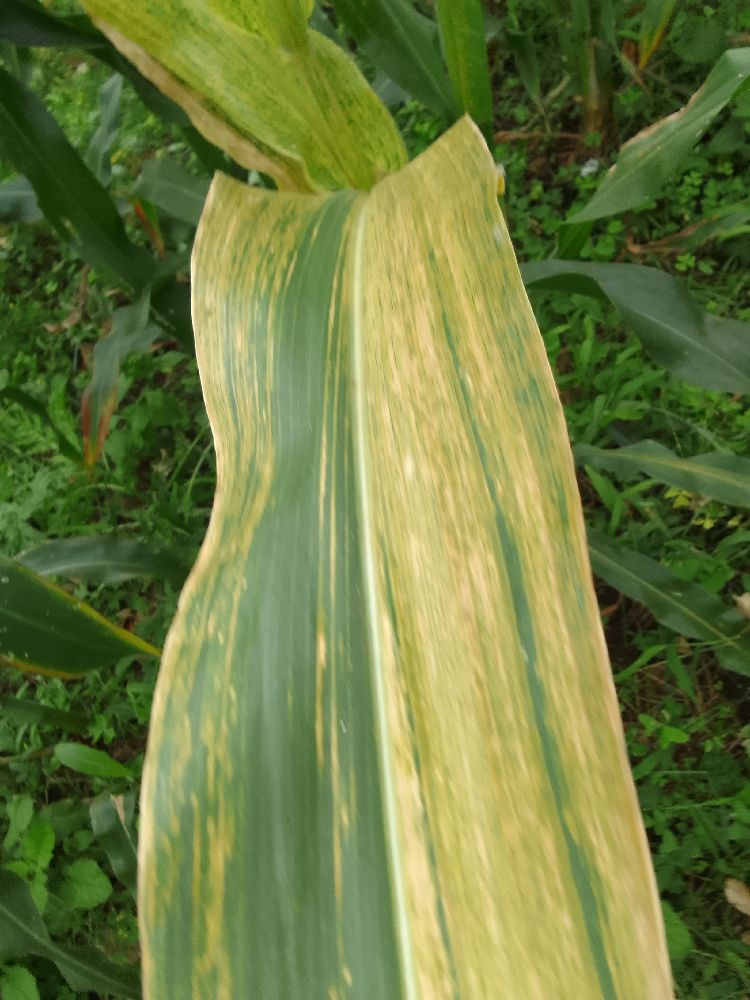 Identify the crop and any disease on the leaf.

maize, maize lethal necrosis
